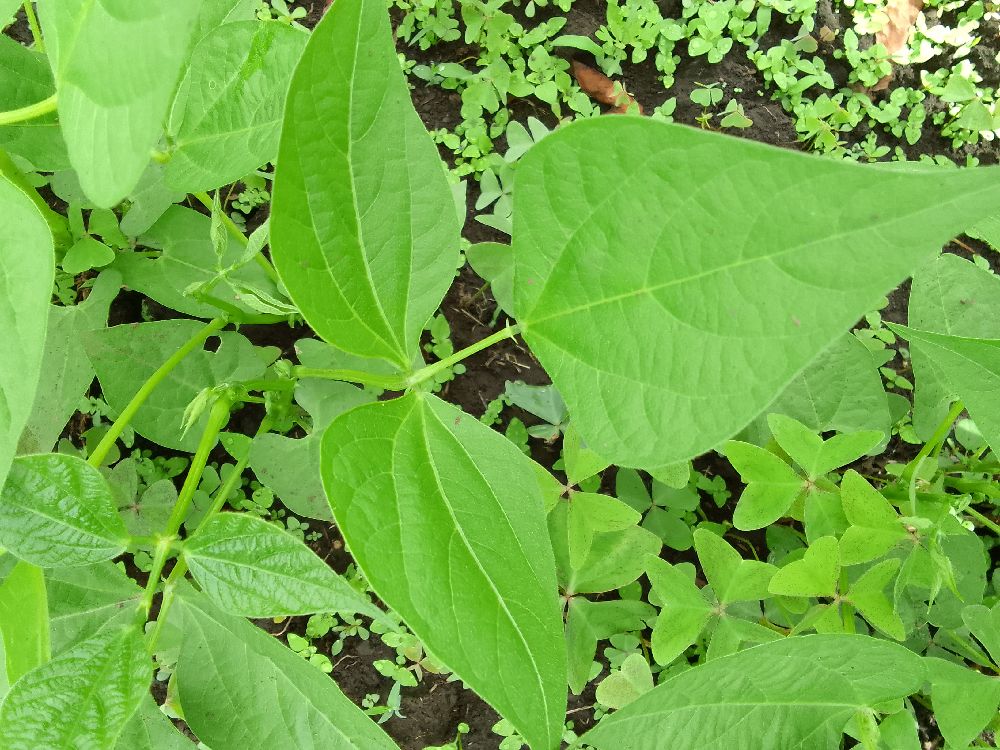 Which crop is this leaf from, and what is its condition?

common bean, healthy
